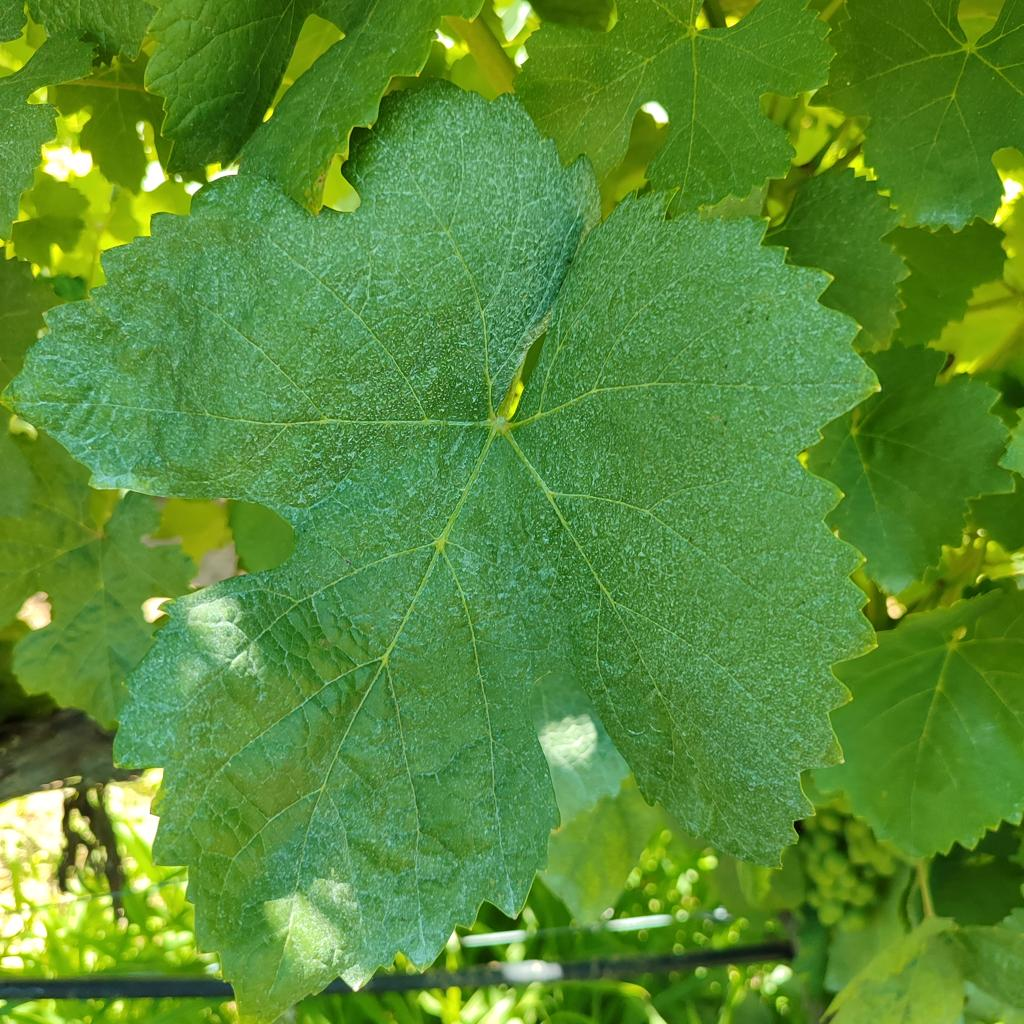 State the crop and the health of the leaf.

grapevine, healthy
